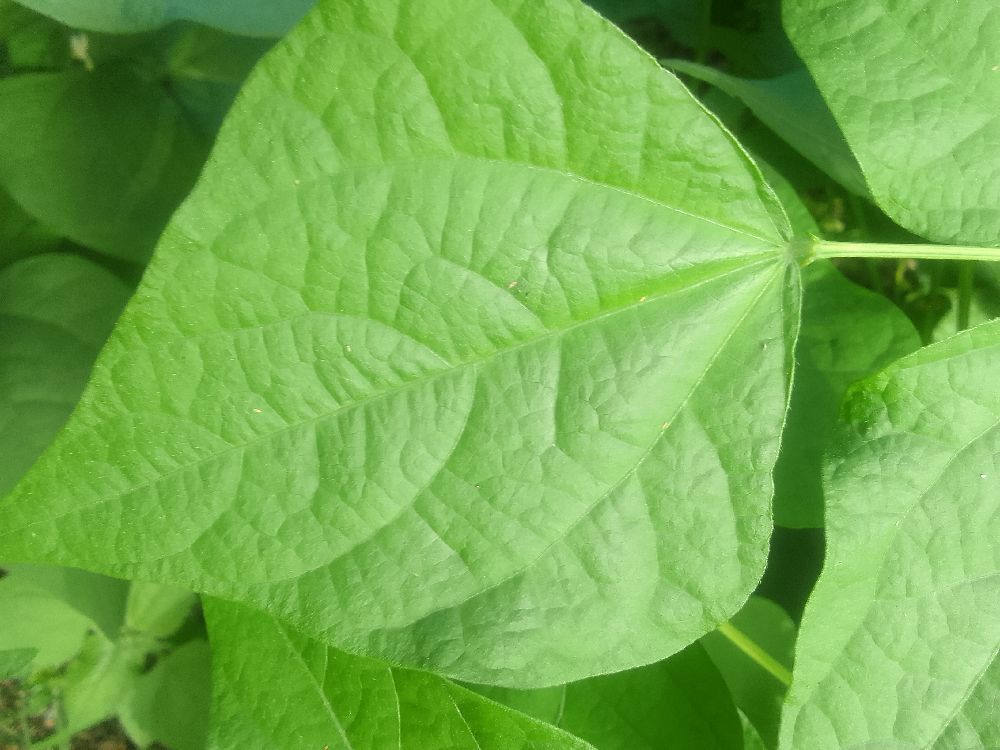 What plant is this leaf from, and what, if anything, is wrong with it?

common bean, healthy
